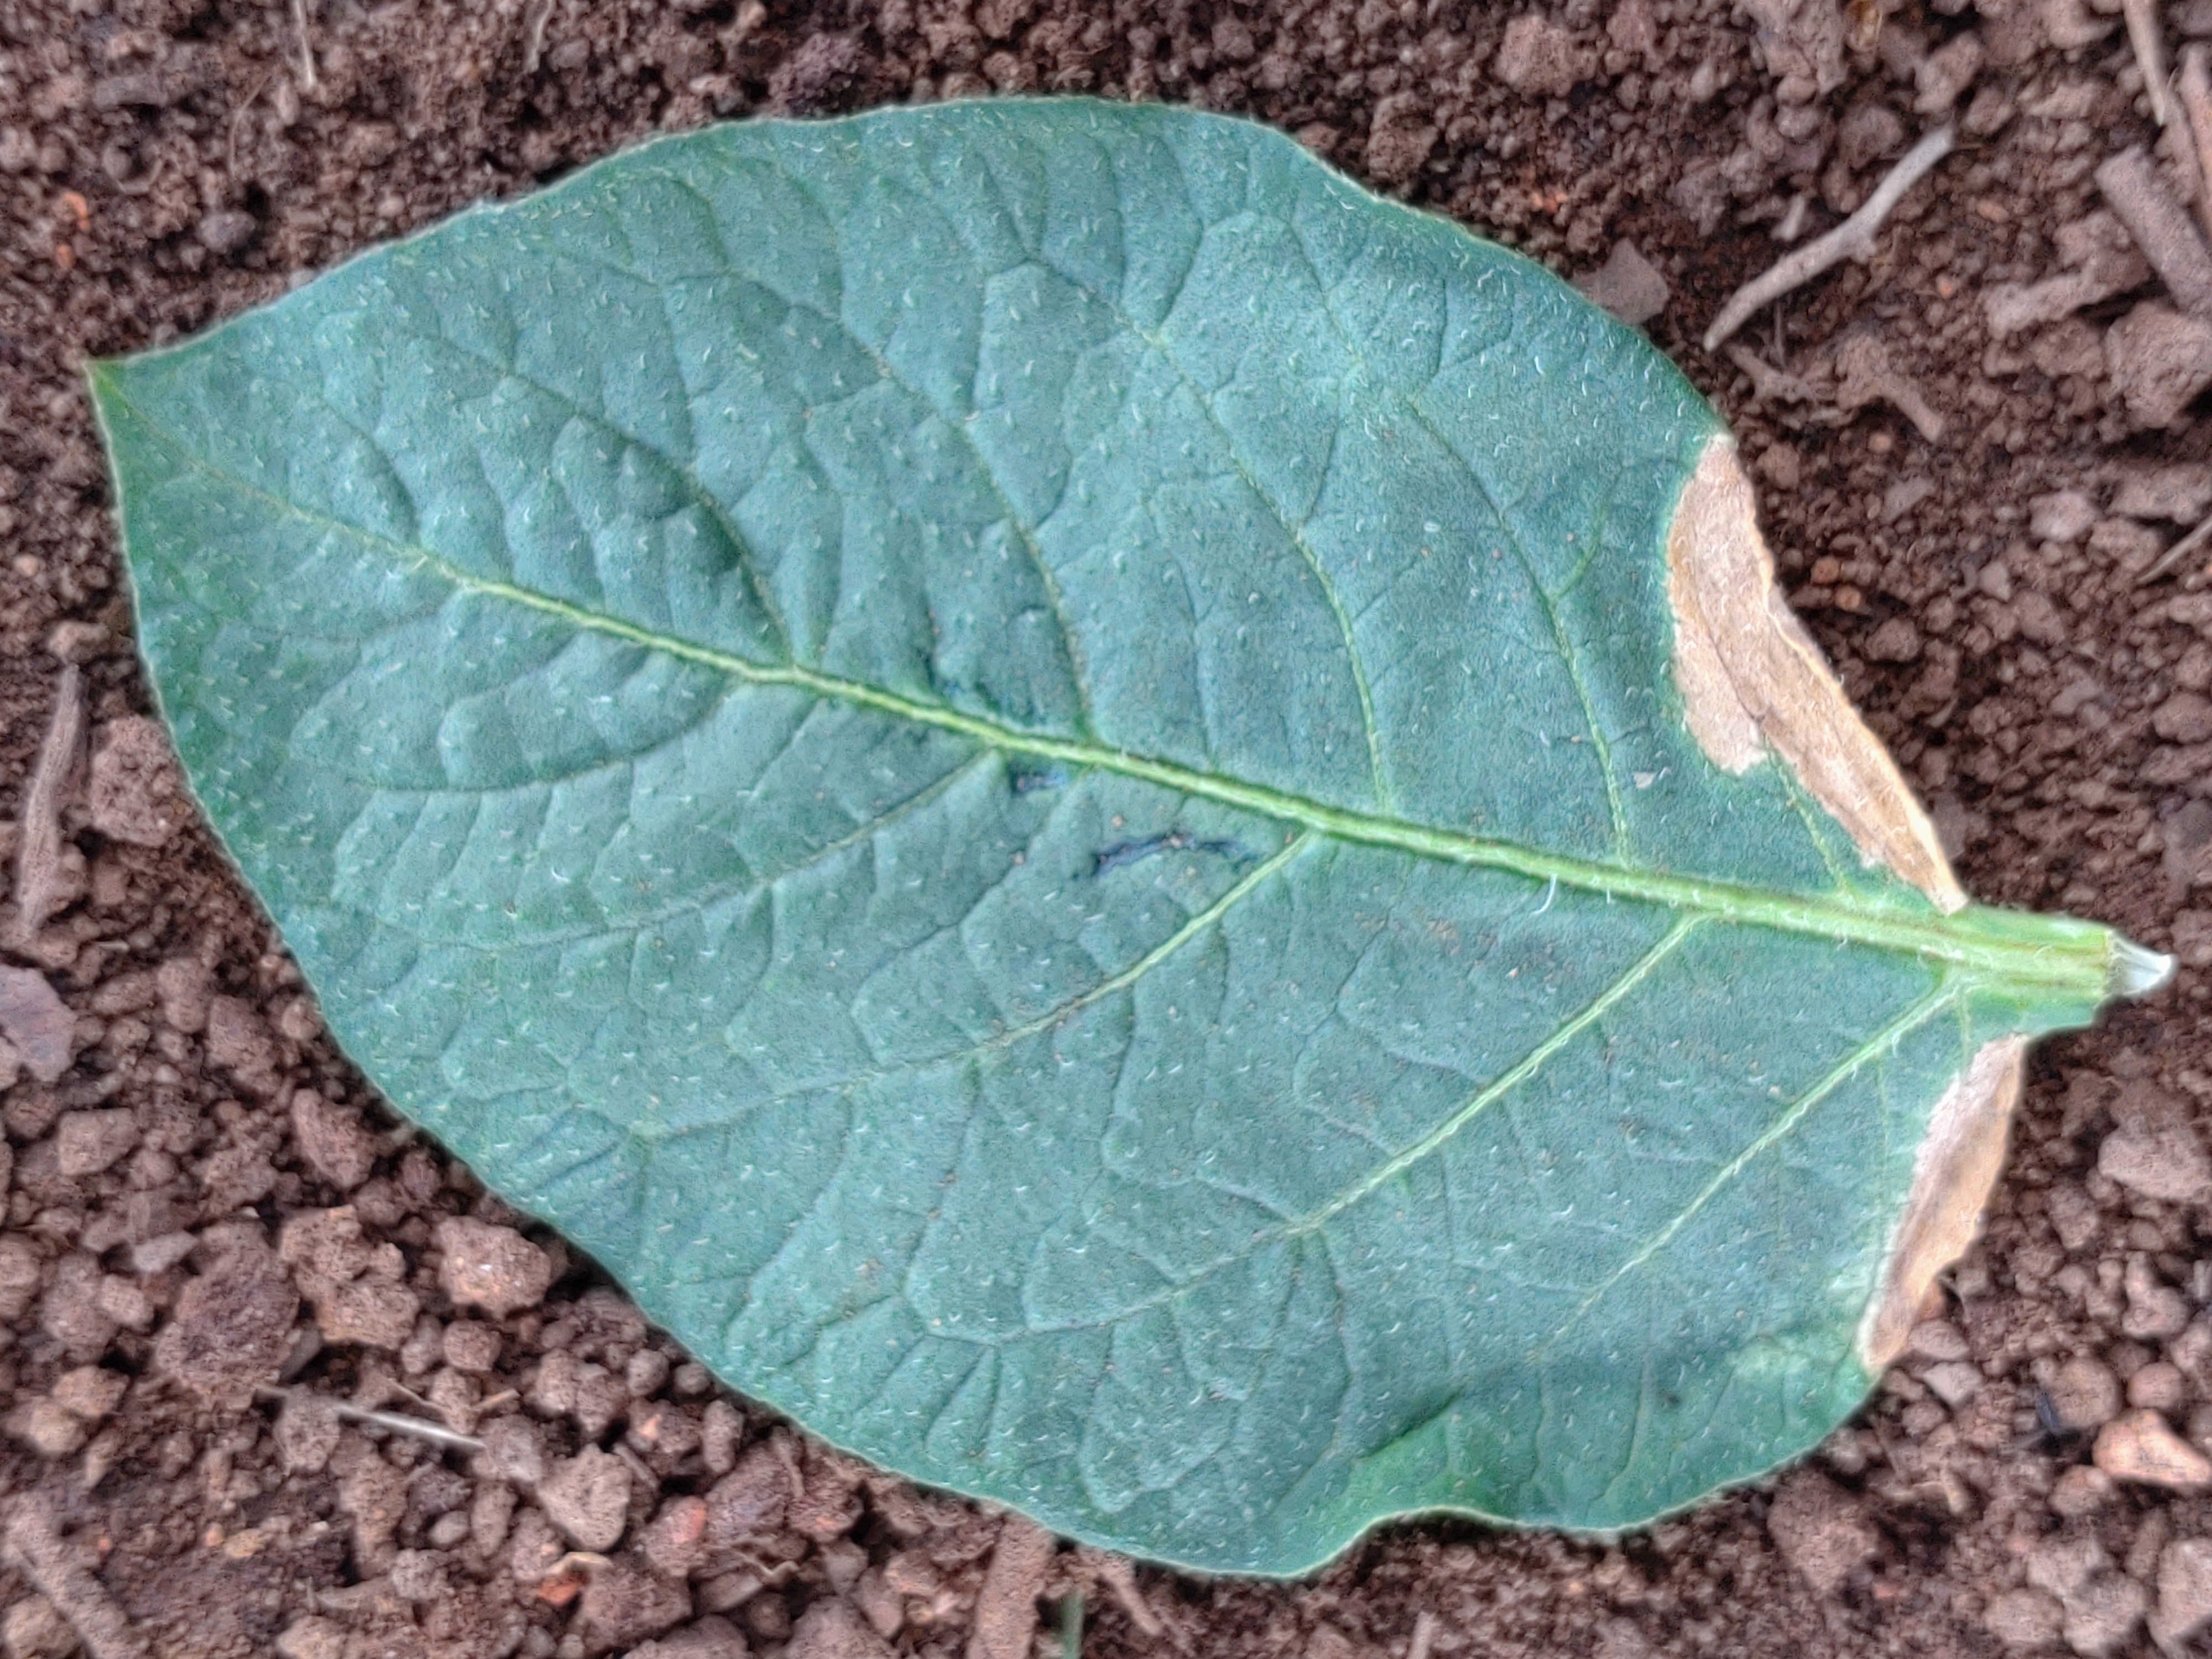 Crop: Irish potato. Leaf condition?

early blight
